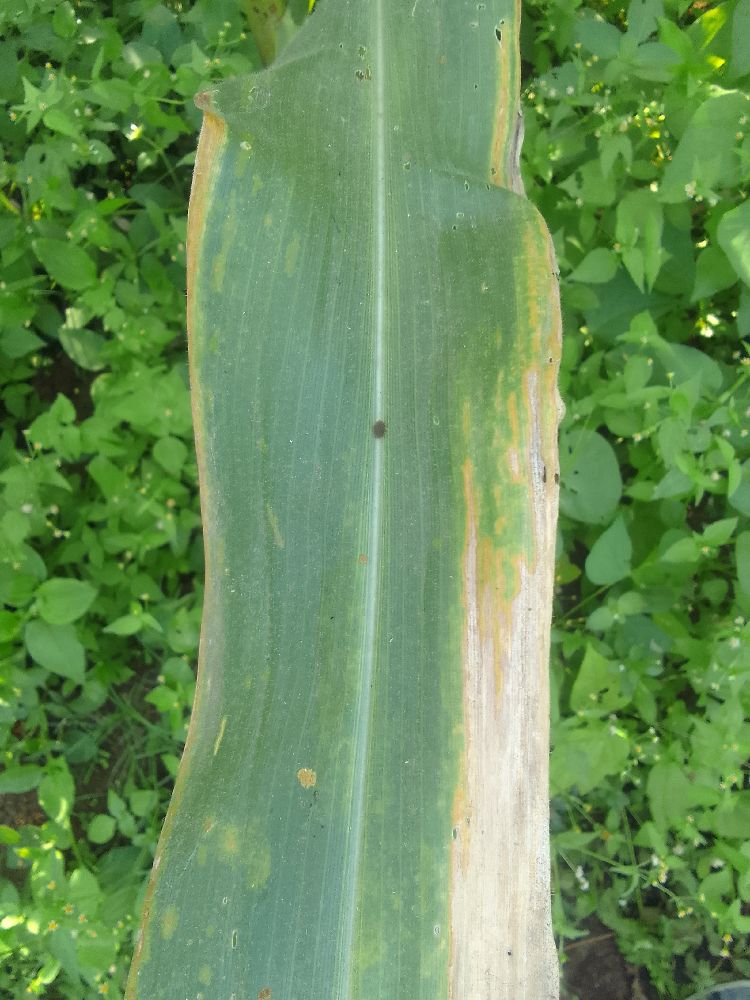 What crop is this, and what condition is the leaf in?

maize, maize lethal necrosis
